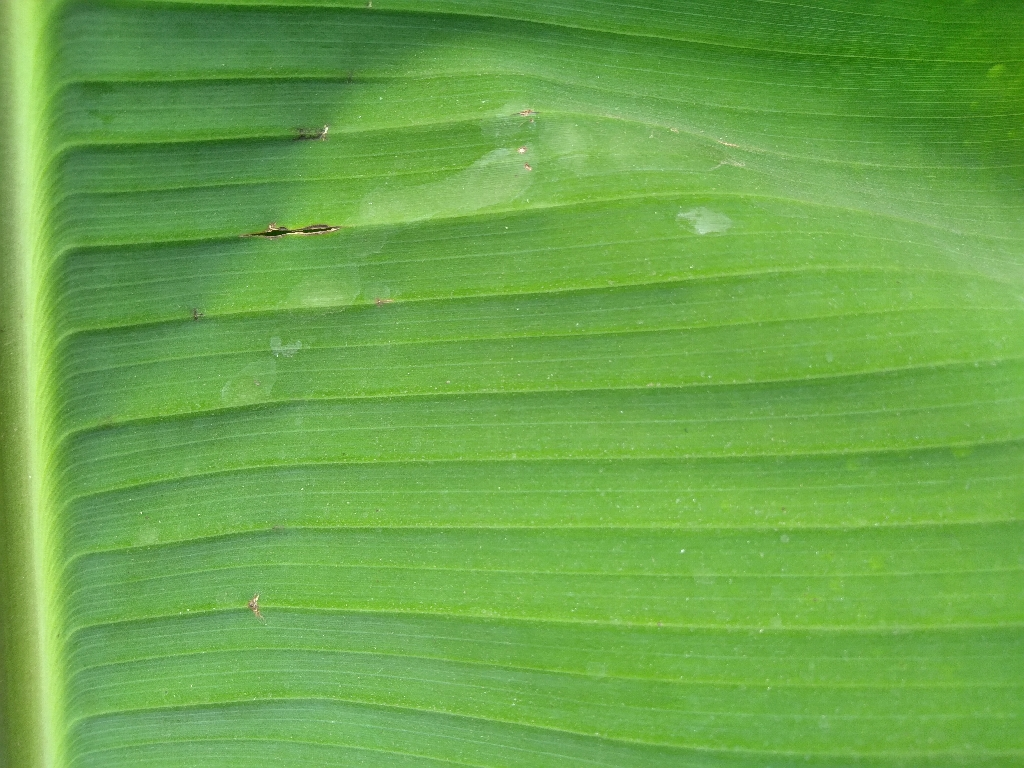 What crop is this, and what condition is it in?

banana, healthy
